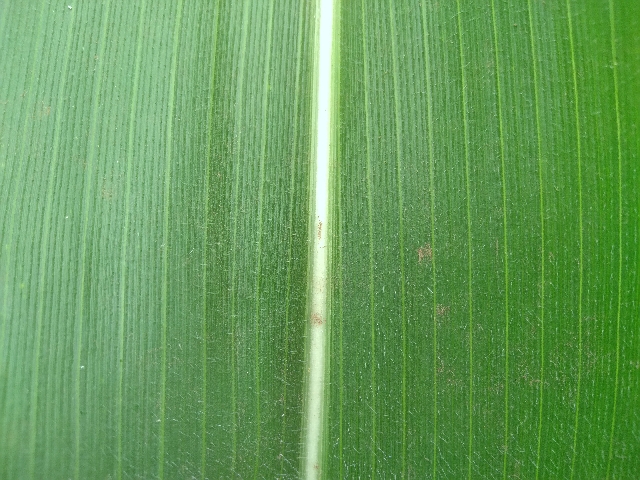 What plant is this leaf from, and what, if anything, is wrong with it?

maize, healthy
